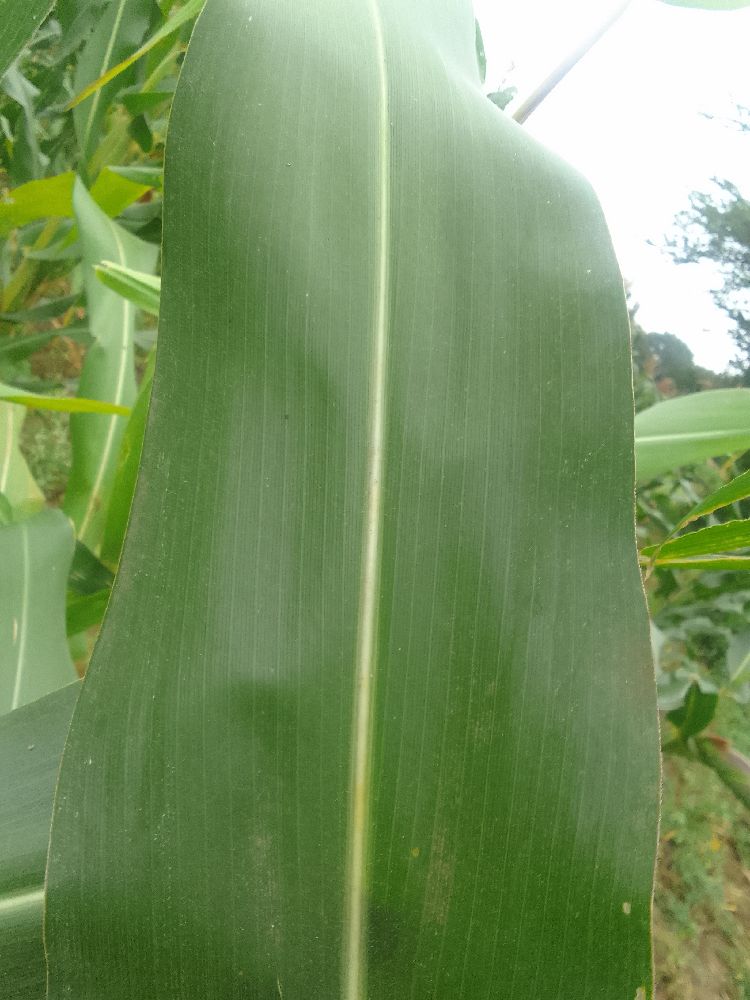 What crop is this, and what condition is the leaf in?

maize, healthy
